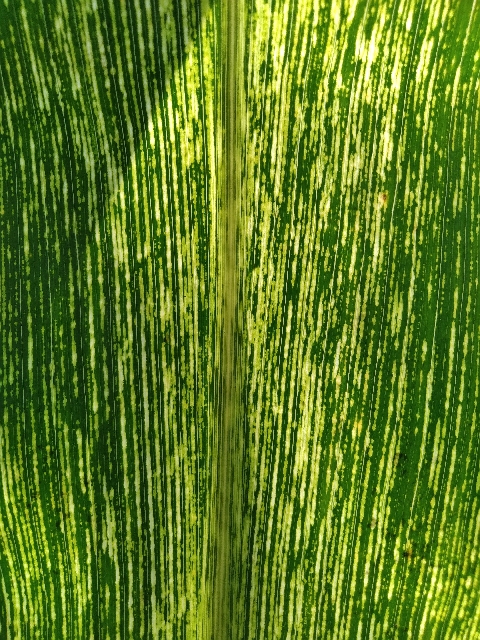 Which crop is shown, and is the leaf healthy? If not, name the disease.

maize, maize streak virus
